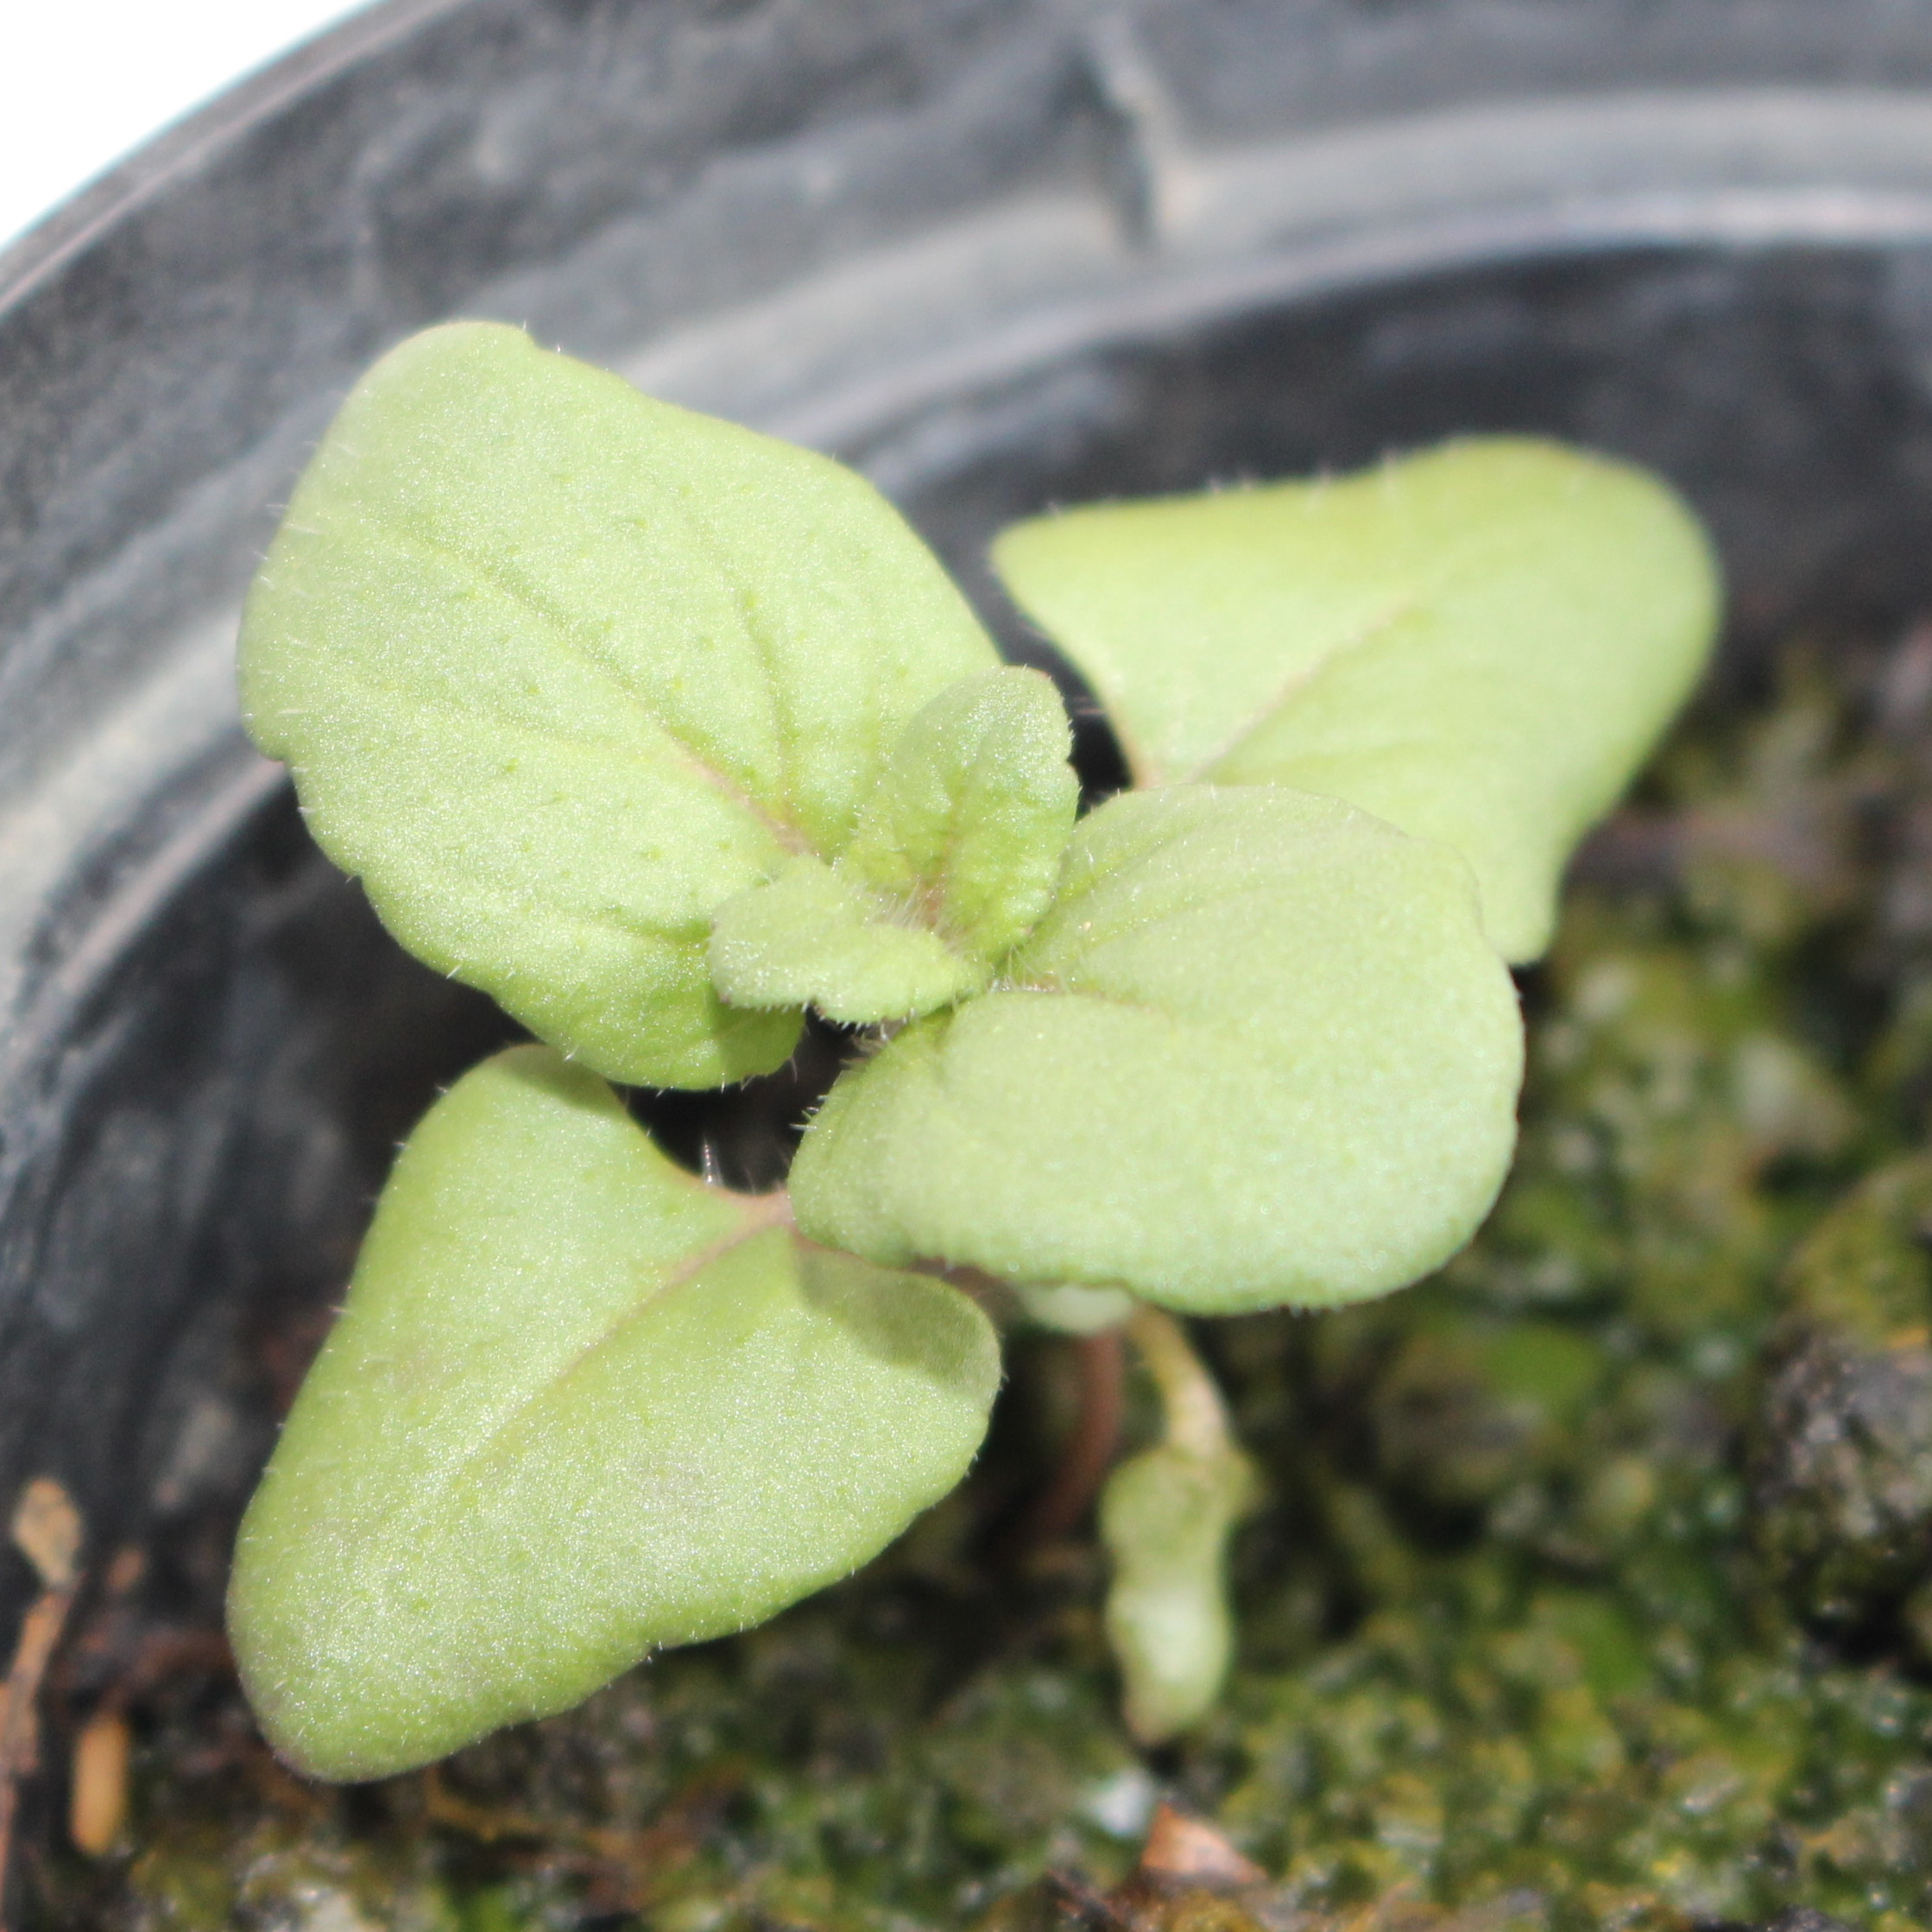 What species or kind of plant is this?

Veronica persica
